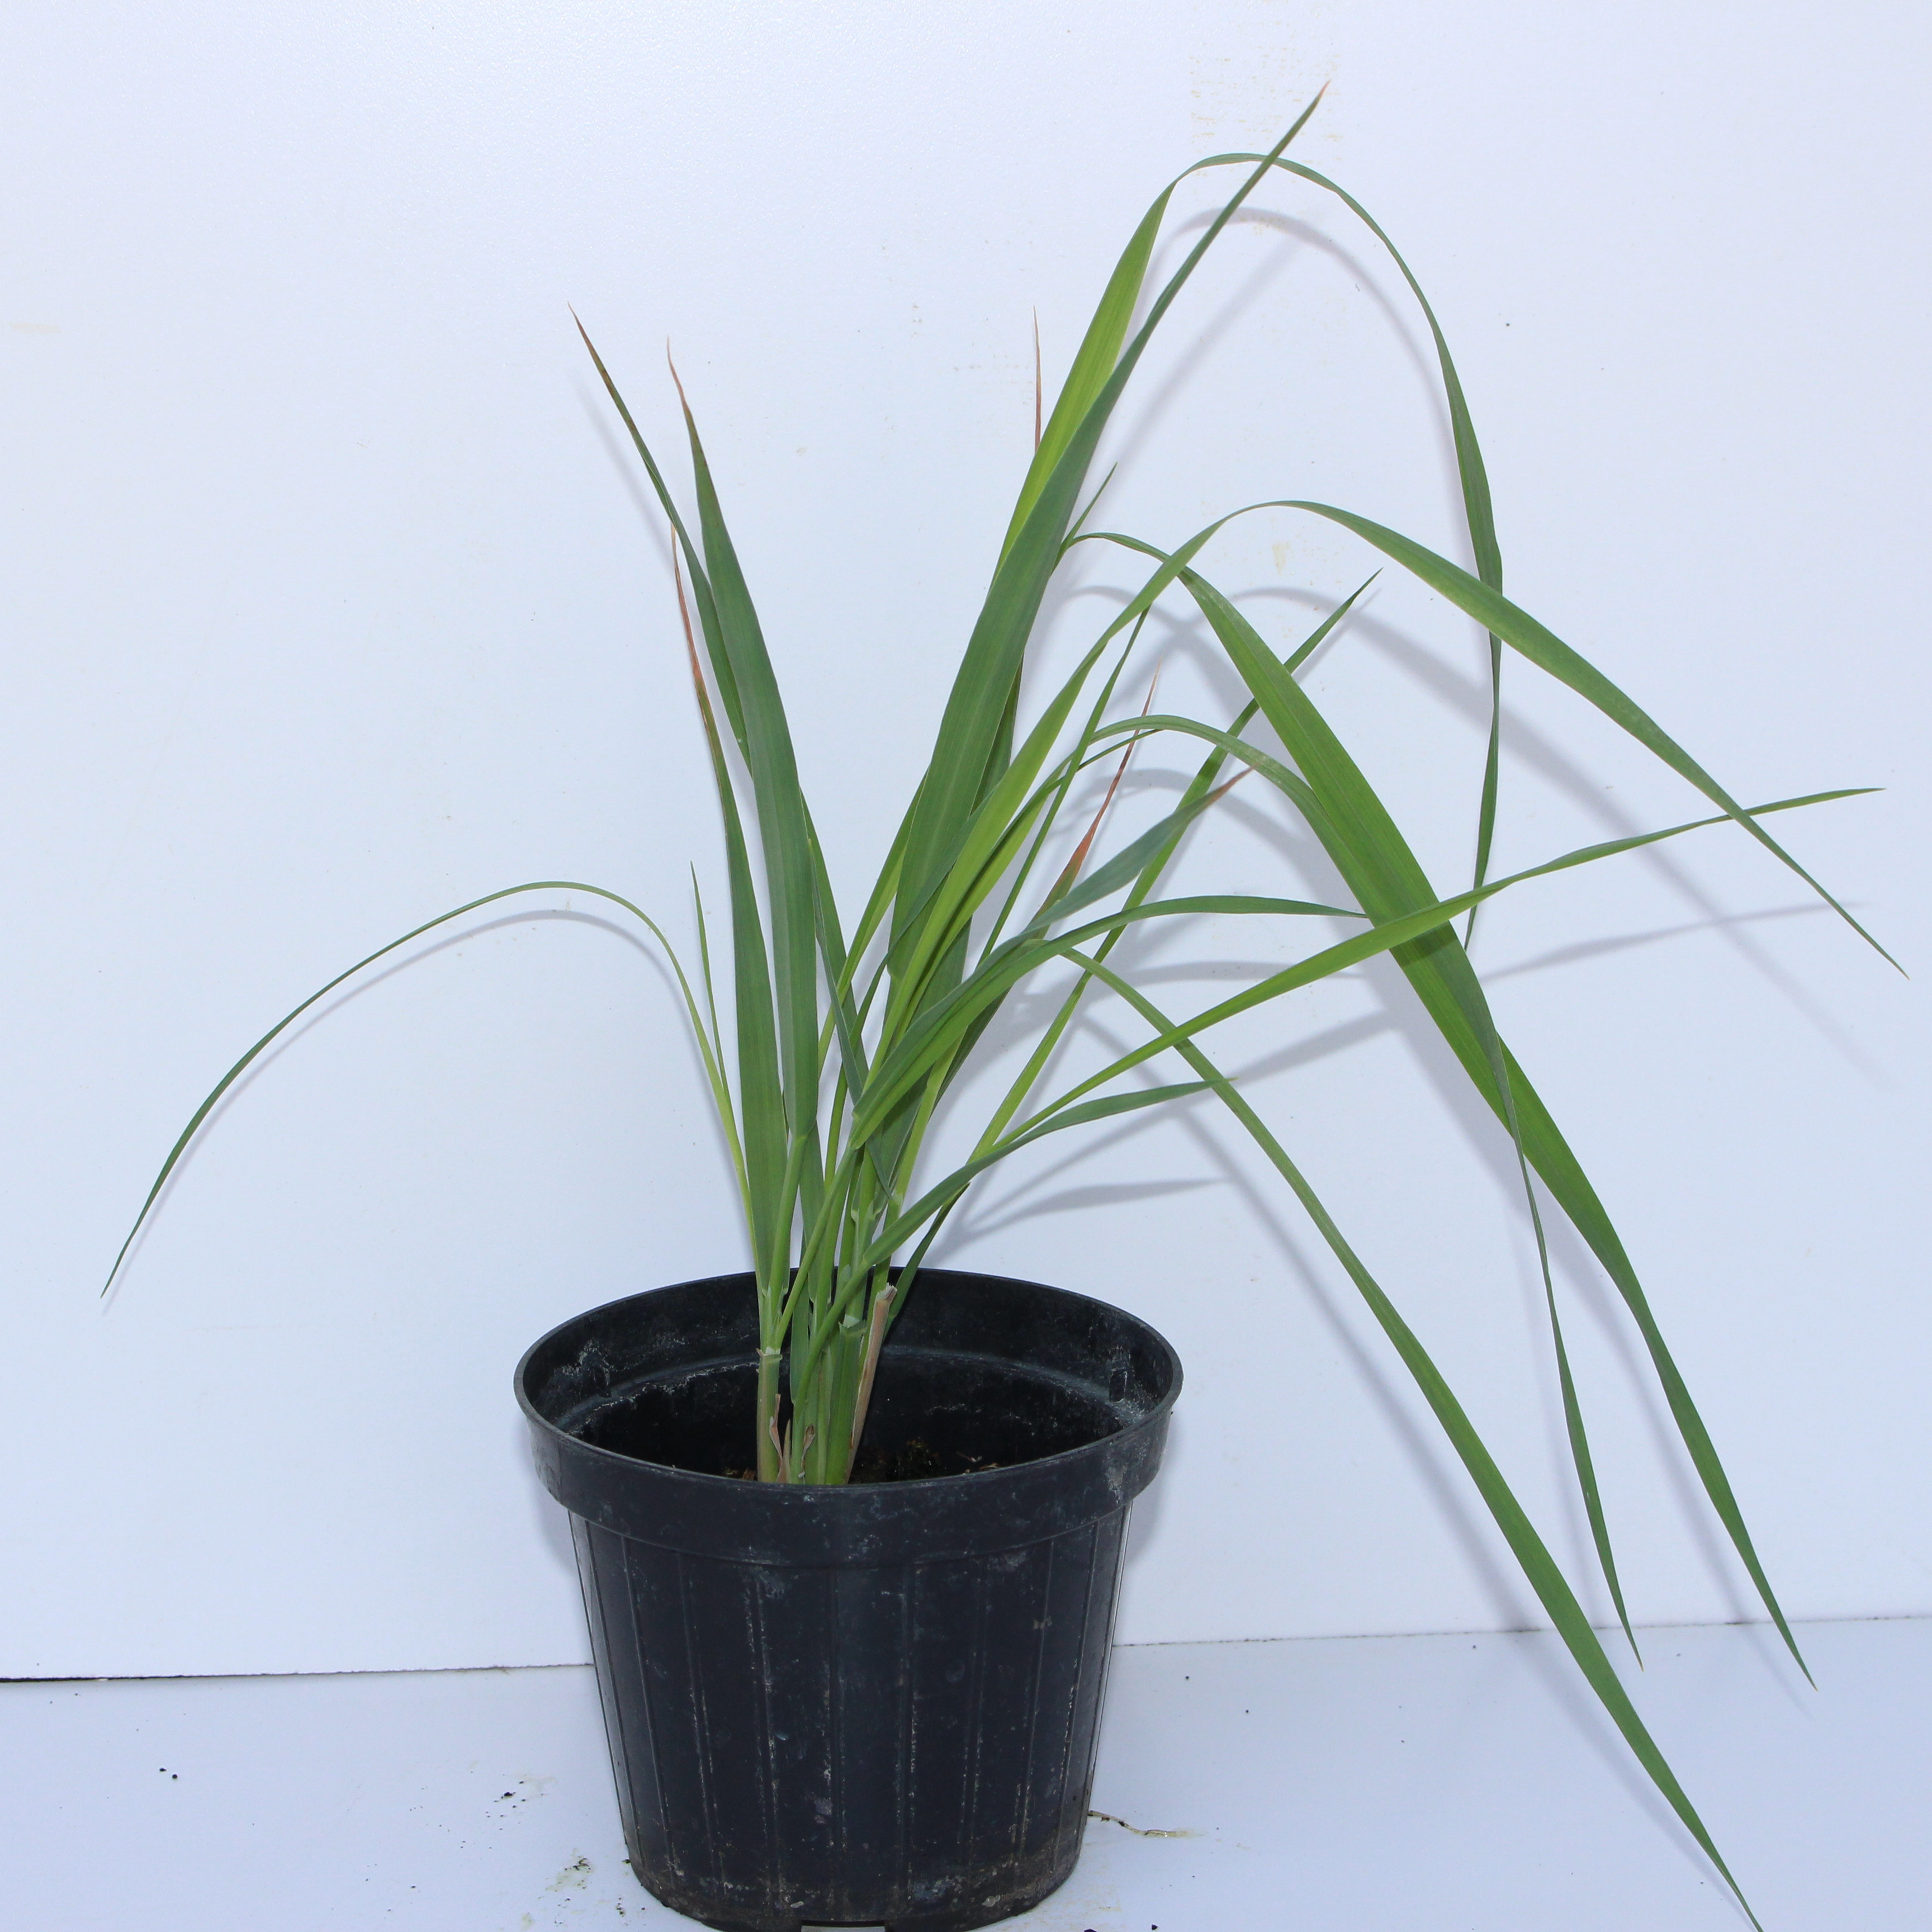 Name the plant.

Avena sterilis
